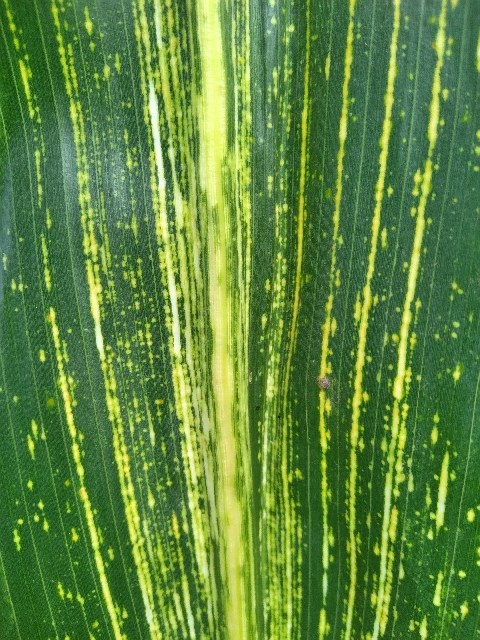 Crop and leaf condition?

maize, maize streak virus
